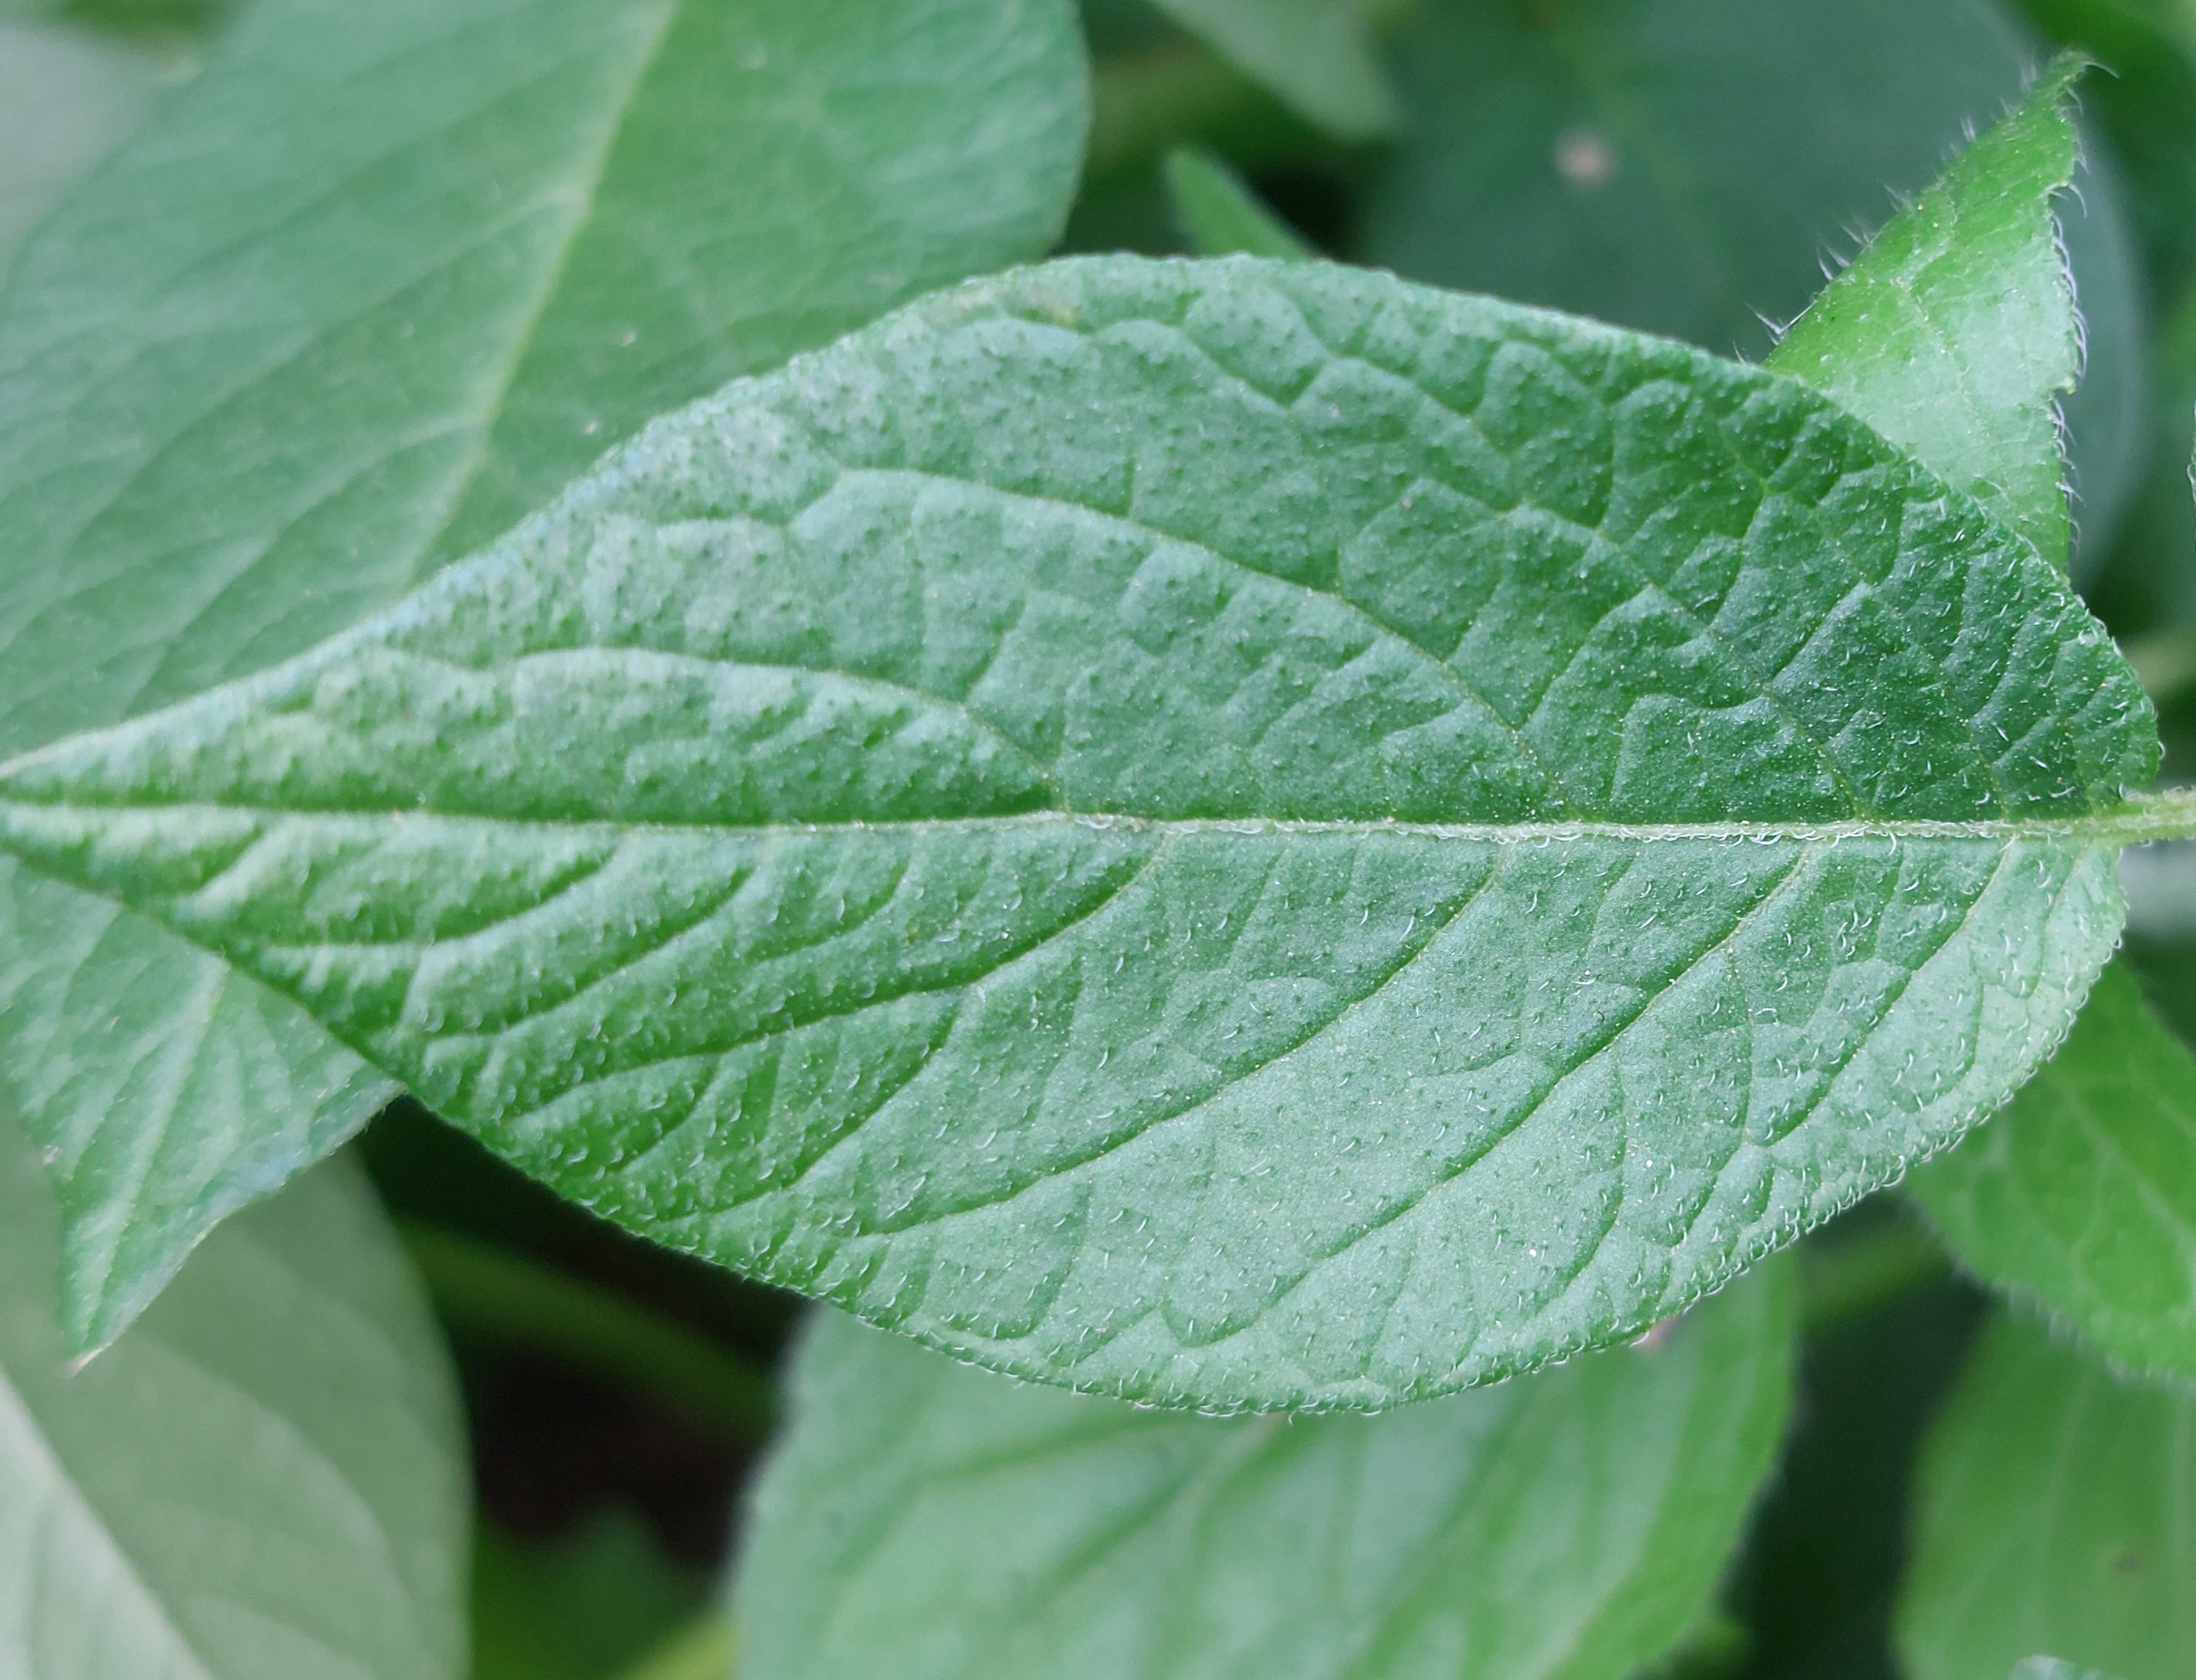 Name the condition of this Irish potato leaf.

healthy
